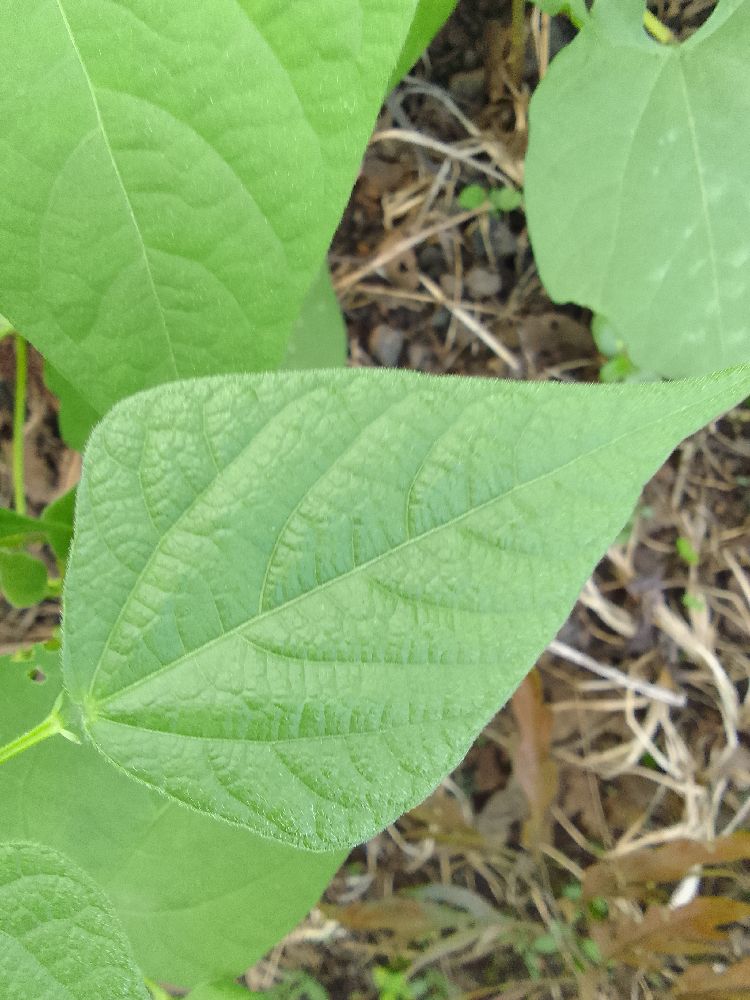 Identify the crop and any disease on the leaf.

common bean, healthy
